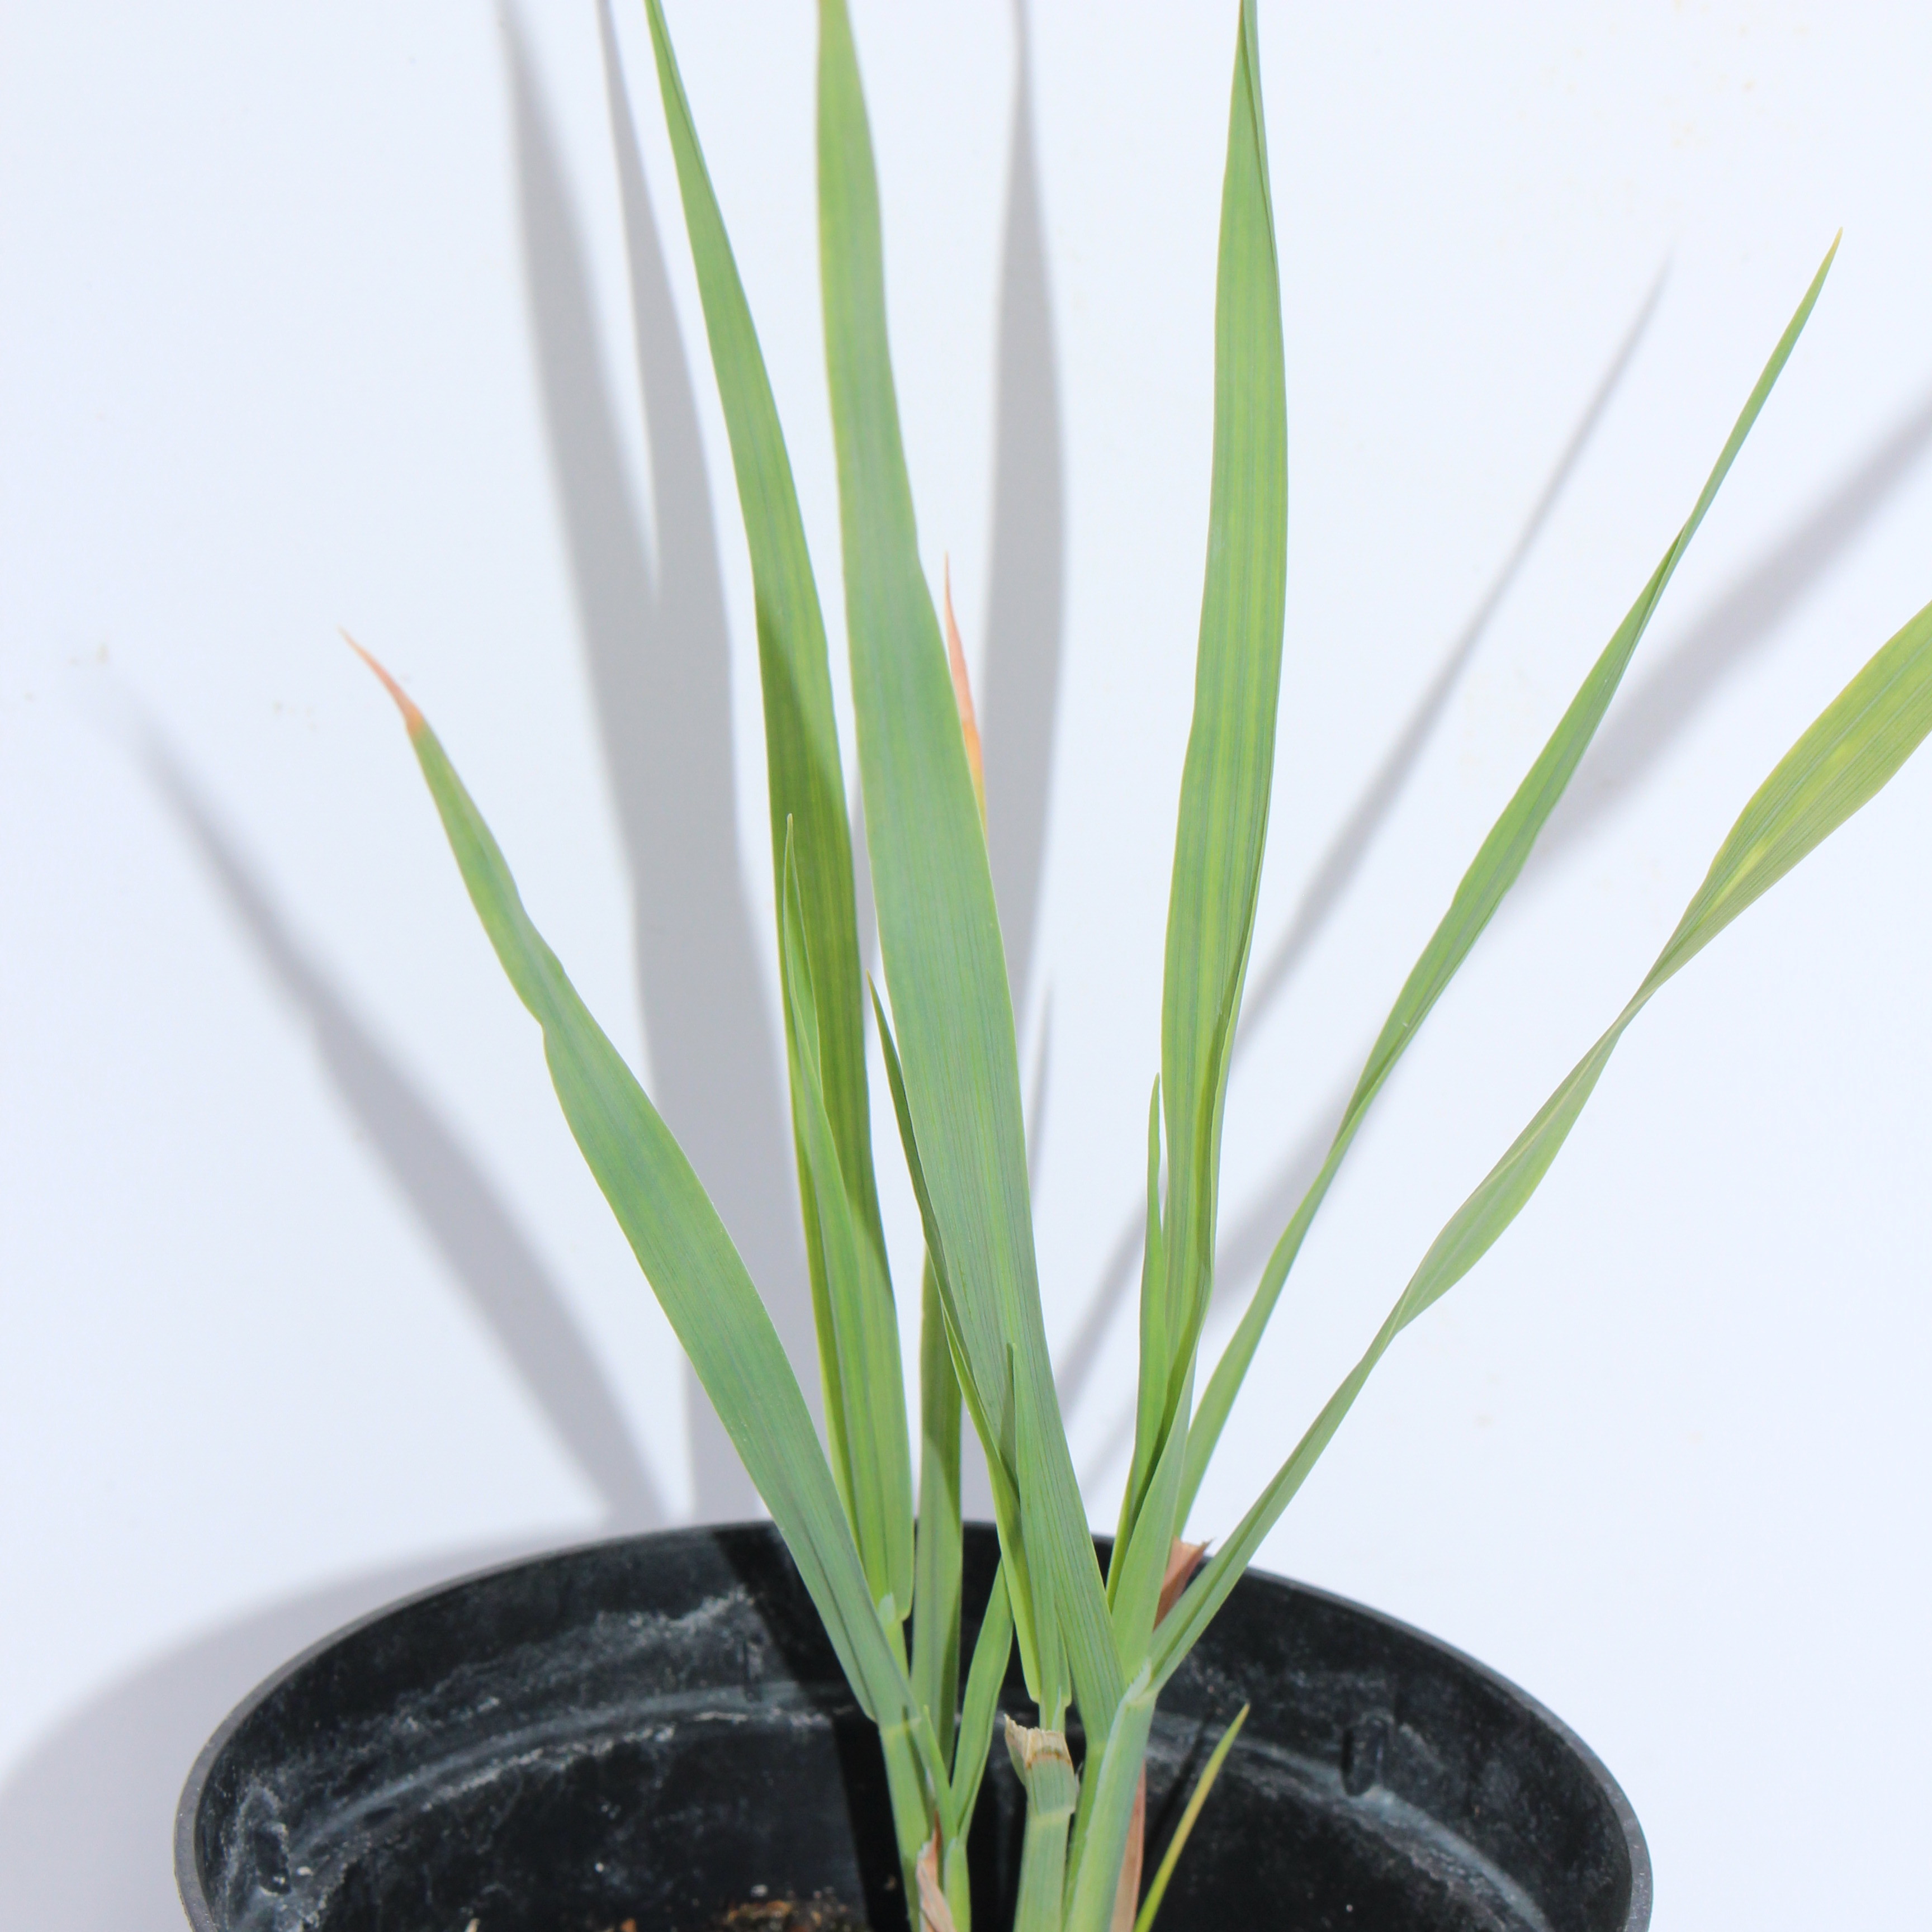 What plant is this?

Avena sterilis
